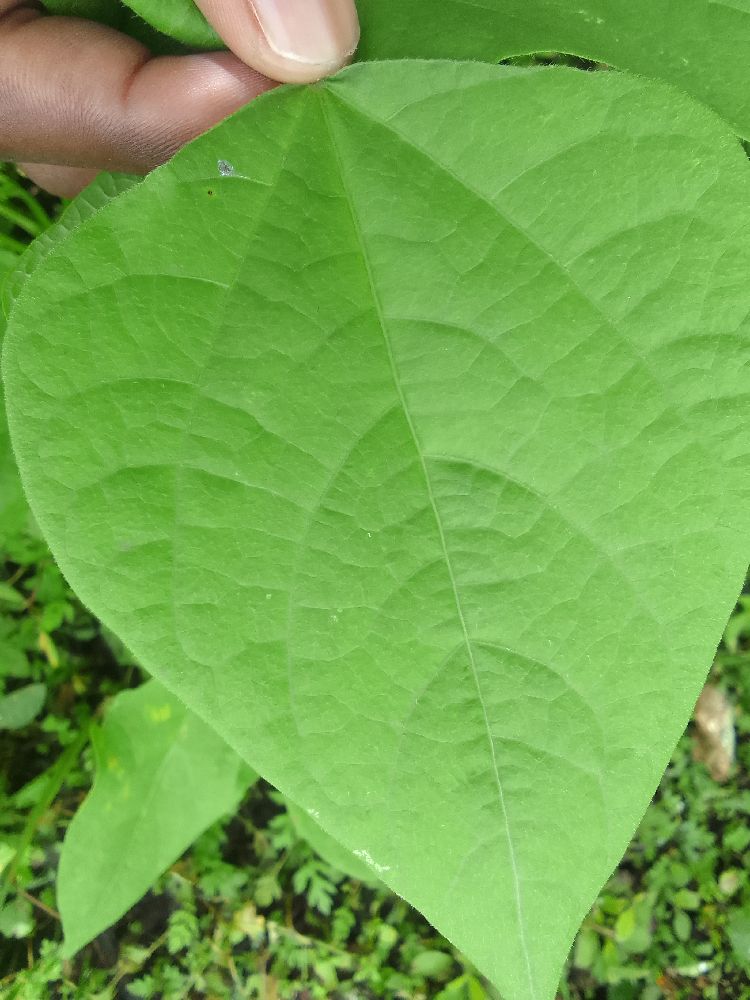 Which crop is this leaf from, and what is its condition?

common bean, healthy
